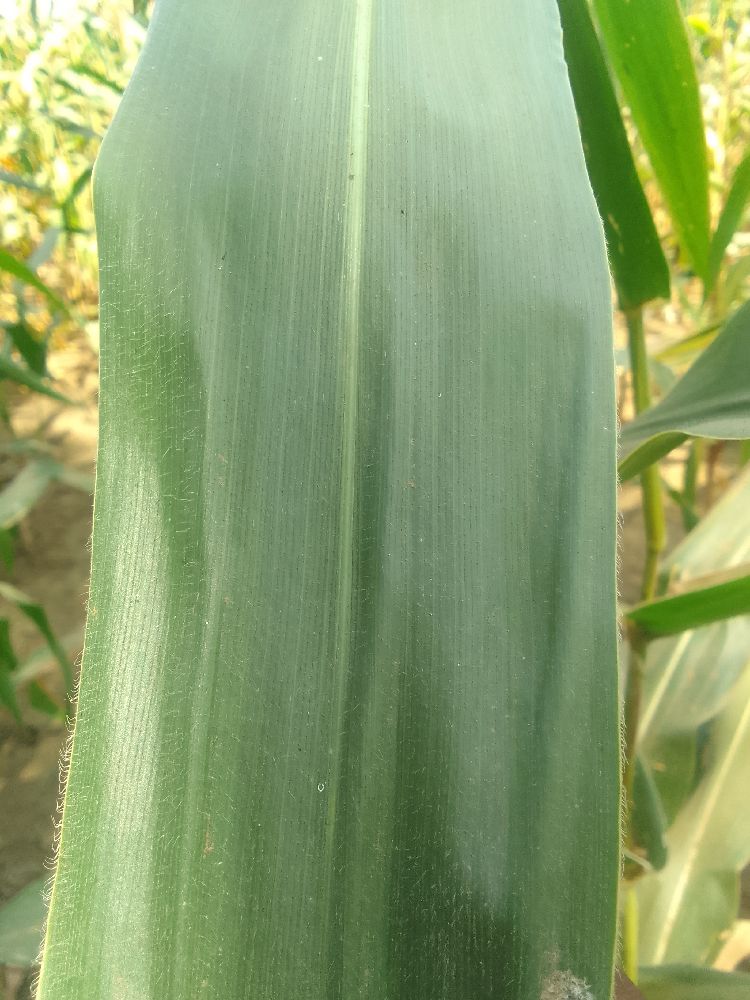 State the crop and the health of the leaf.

maize, healthy
